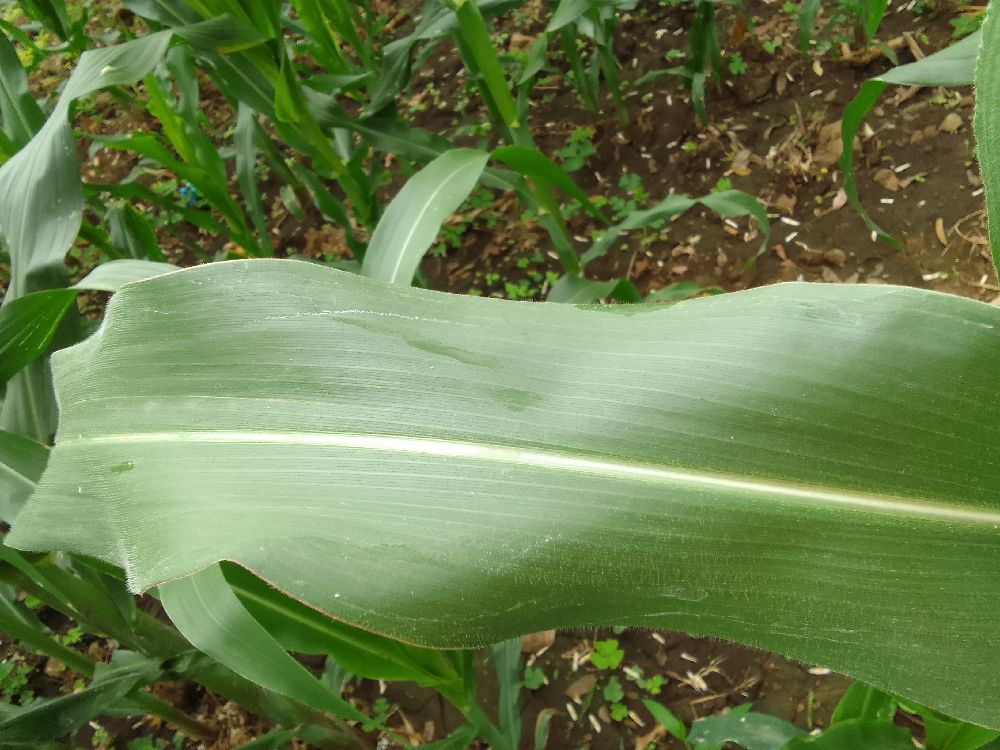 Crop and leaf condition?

maize, healthy
